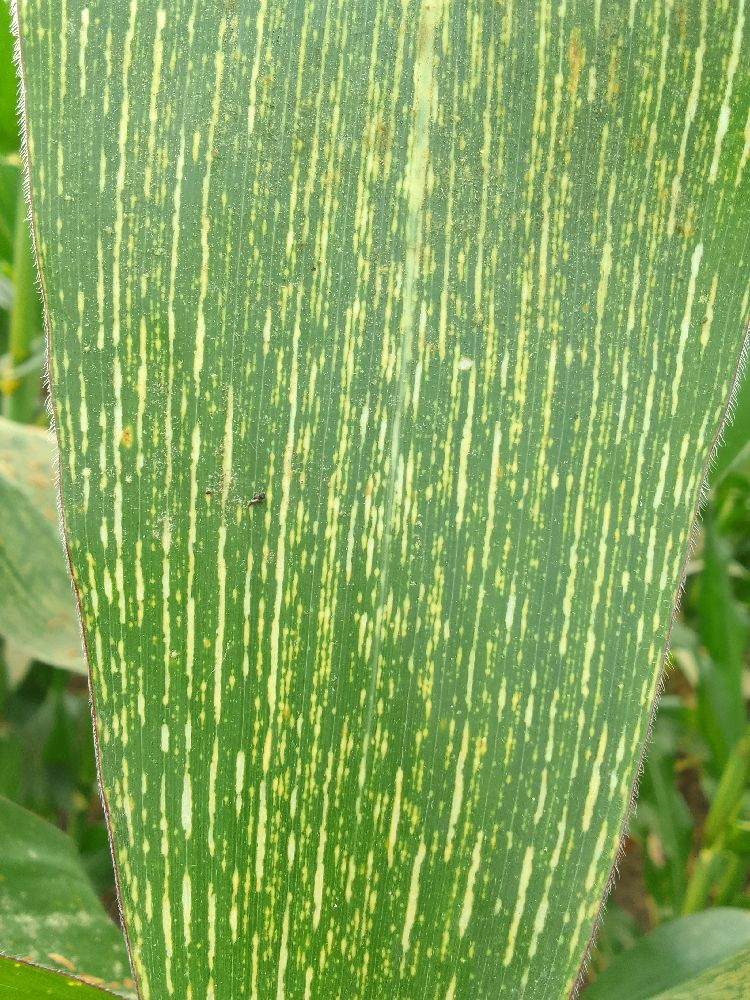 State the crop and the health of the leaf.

maize, maize streak virus
